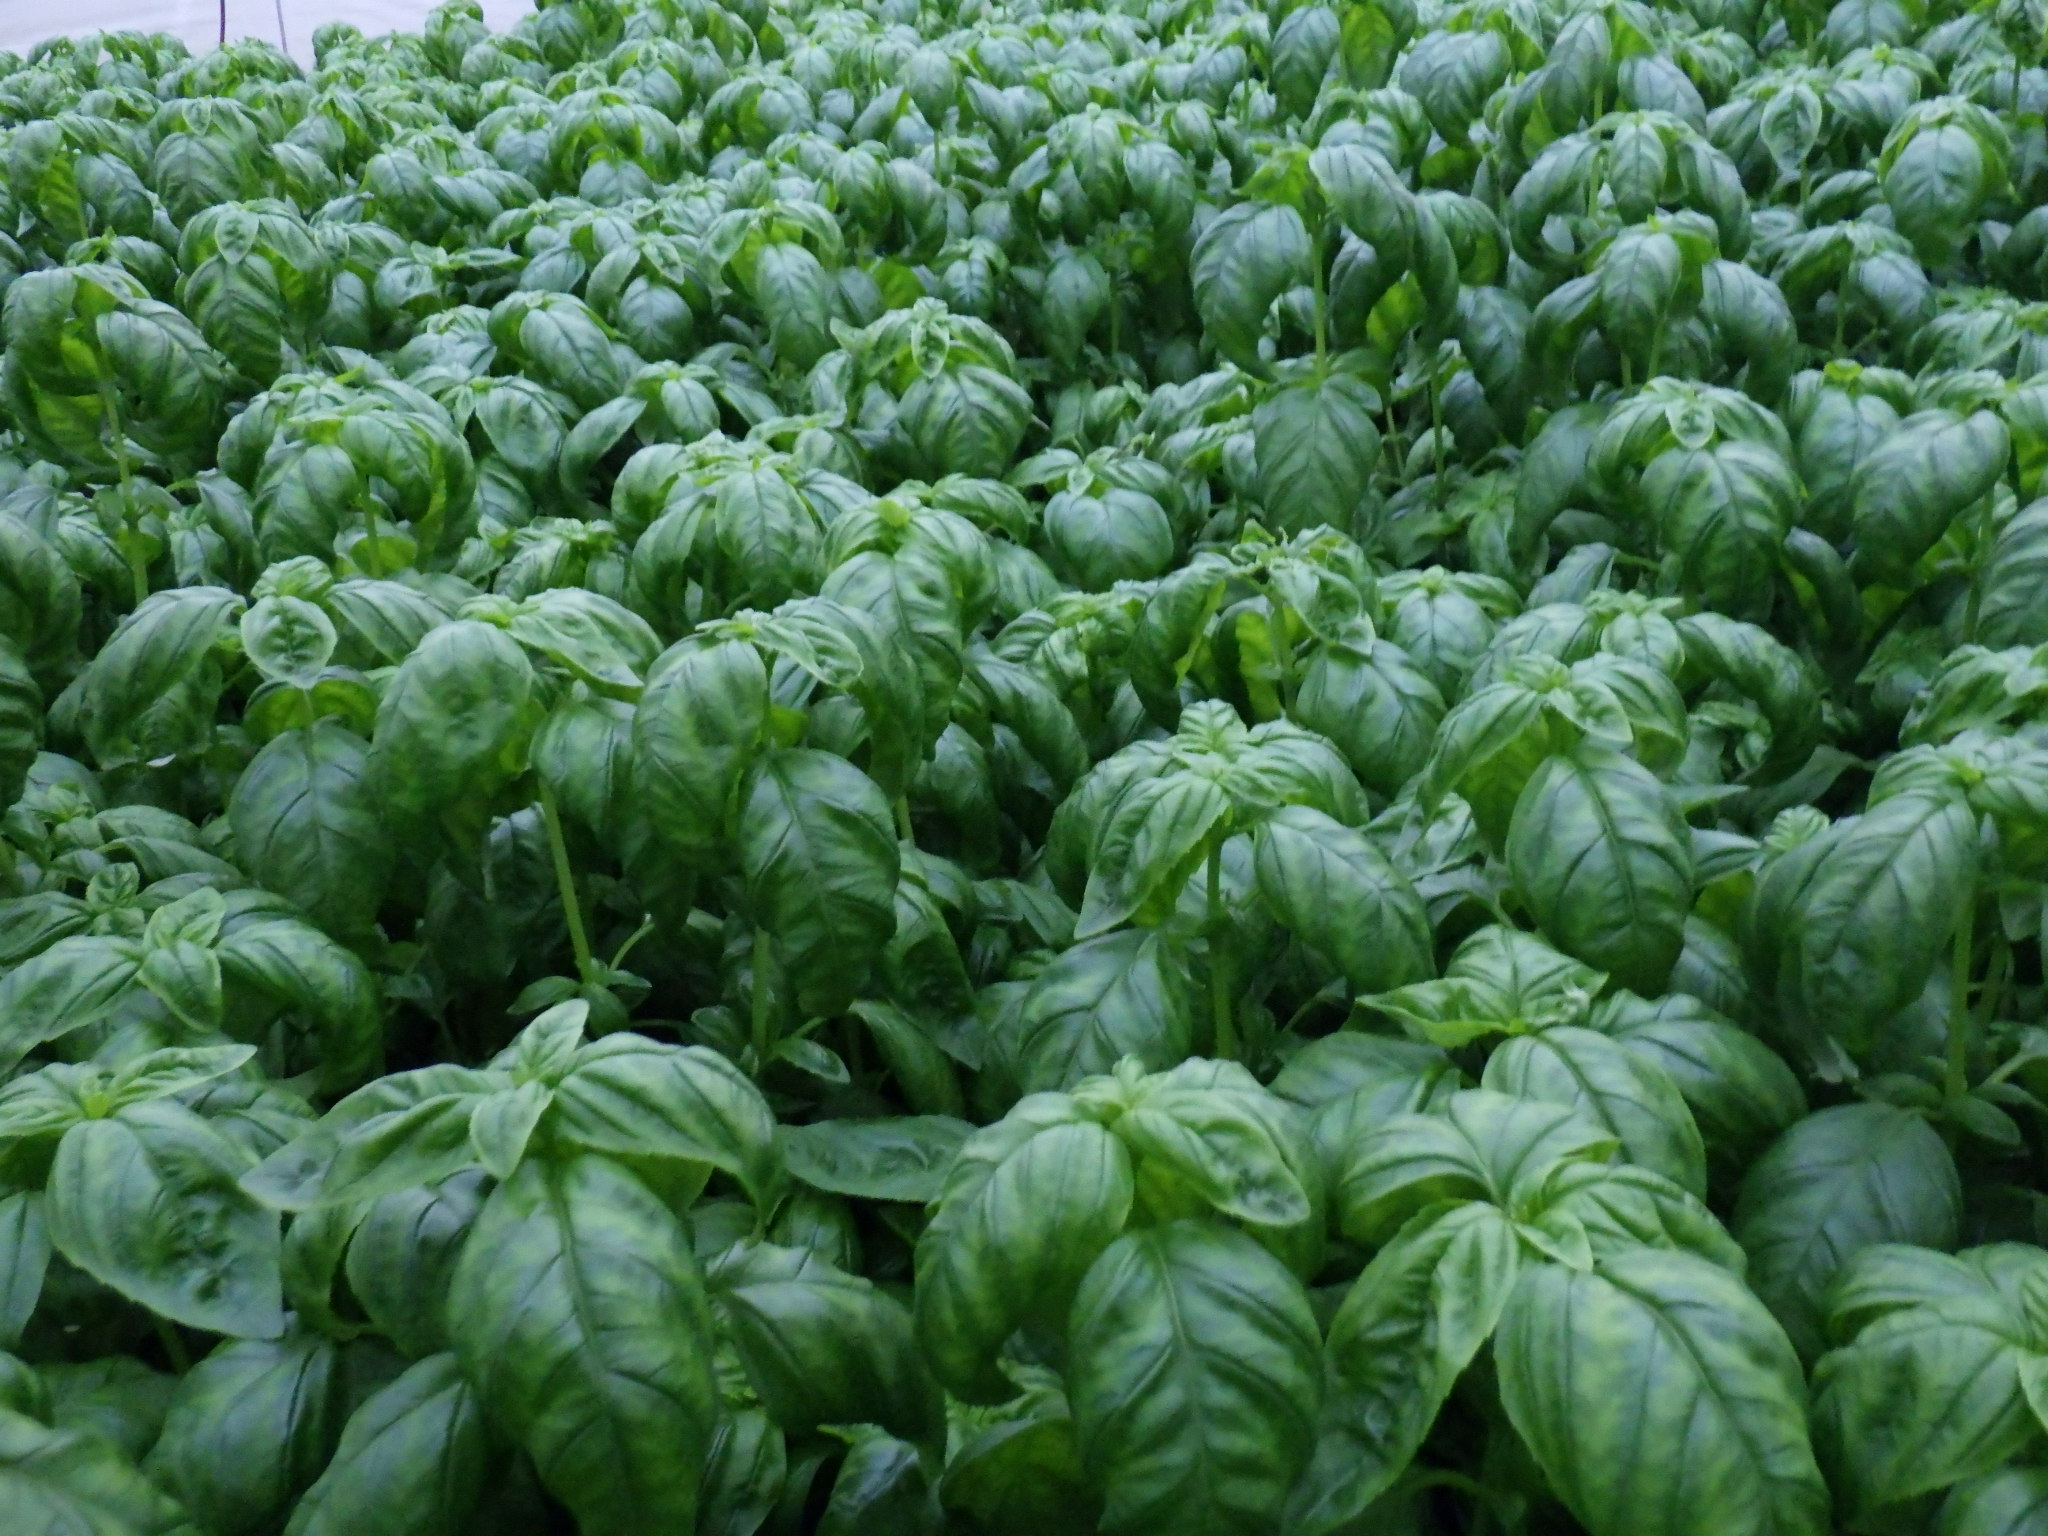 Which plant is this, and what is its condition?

basil, healthy
